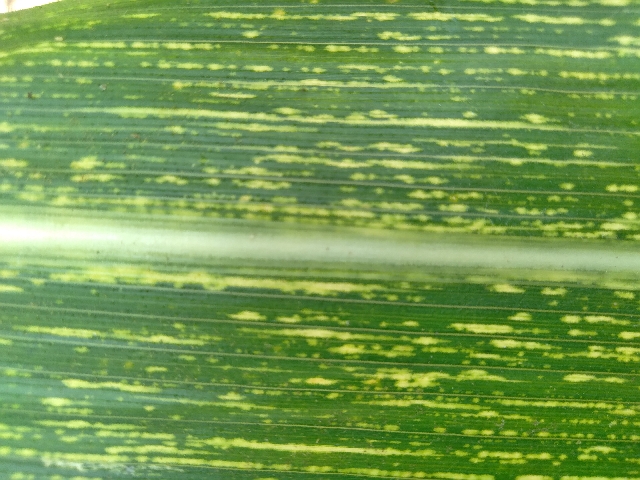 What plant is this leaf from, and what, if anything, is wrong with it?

maize, maize streak virus
